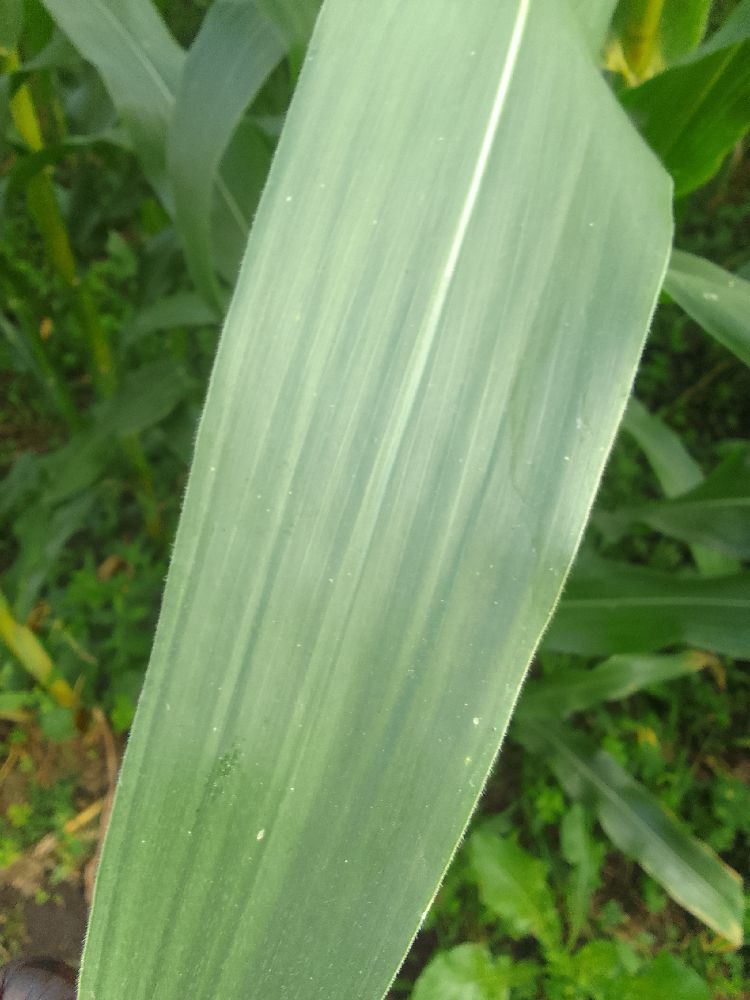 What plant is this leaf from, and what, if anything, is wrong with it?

maize, healthy
